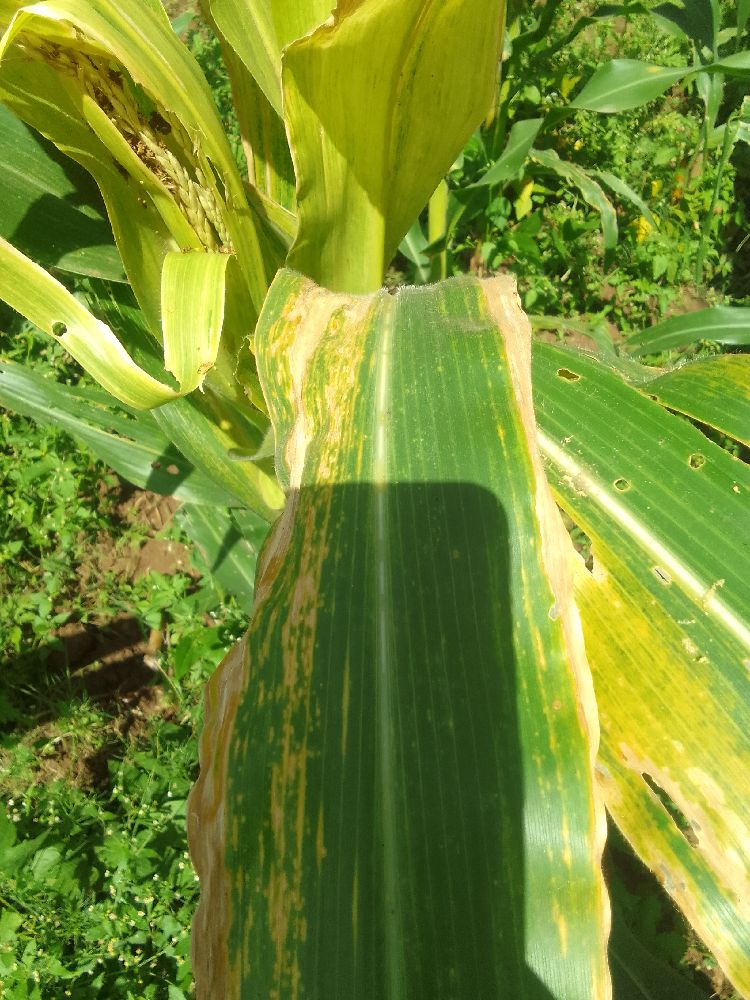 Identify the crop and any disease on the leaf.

maize, maize lethal necrosis
